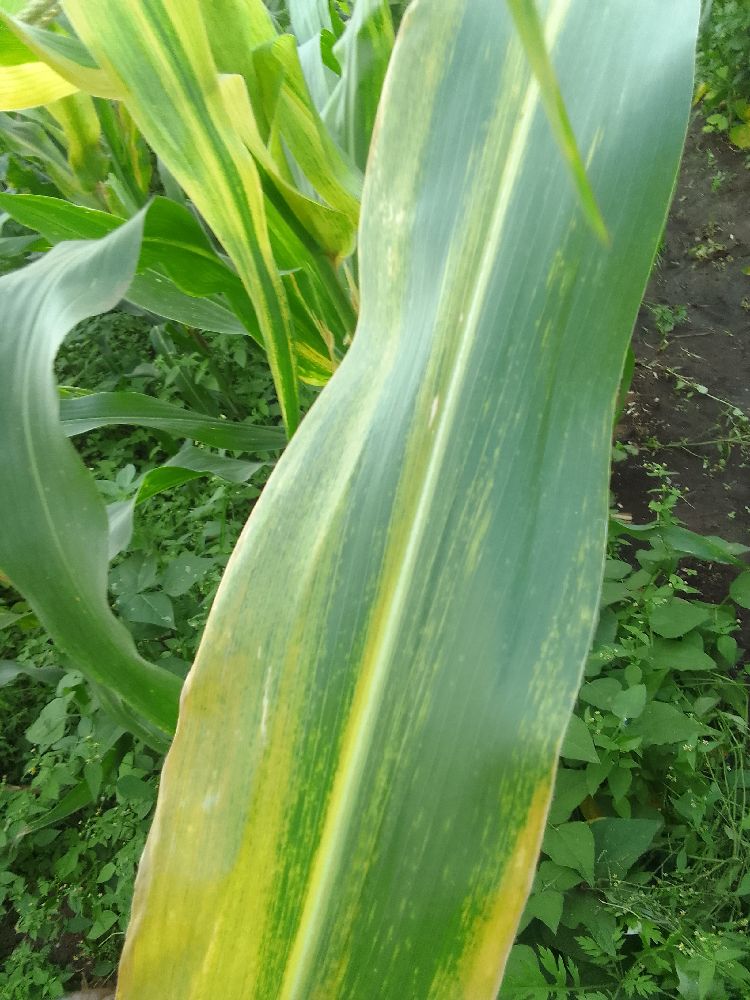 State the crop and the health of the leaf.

maize, maize lethal necrosis
